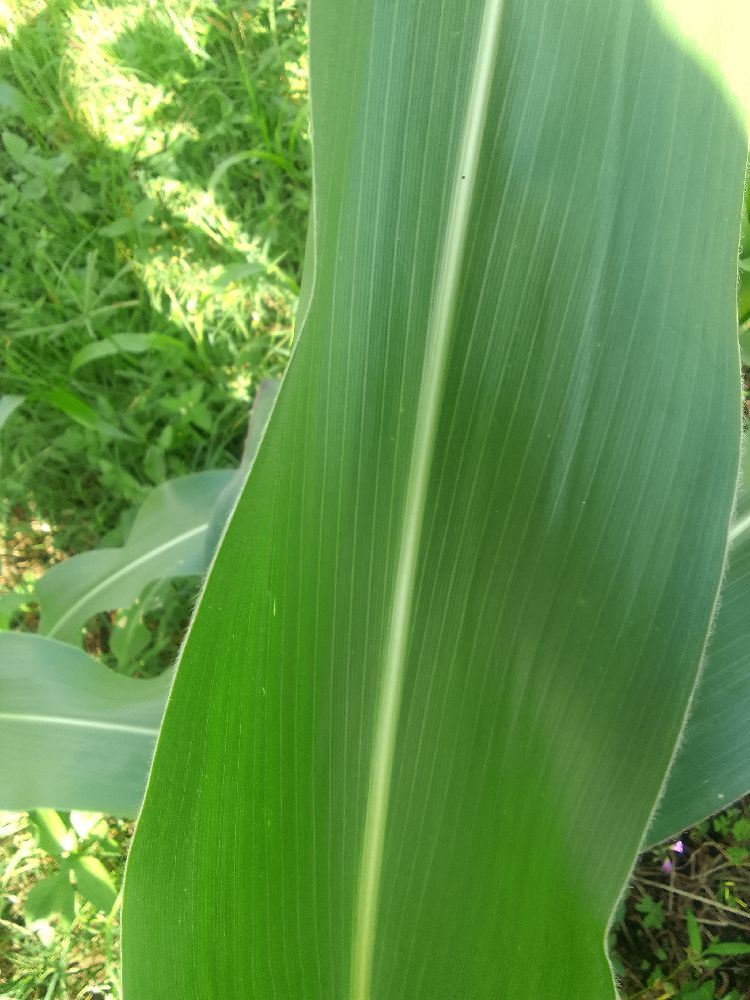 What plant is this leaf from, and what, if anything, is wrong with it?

maize, healthy
